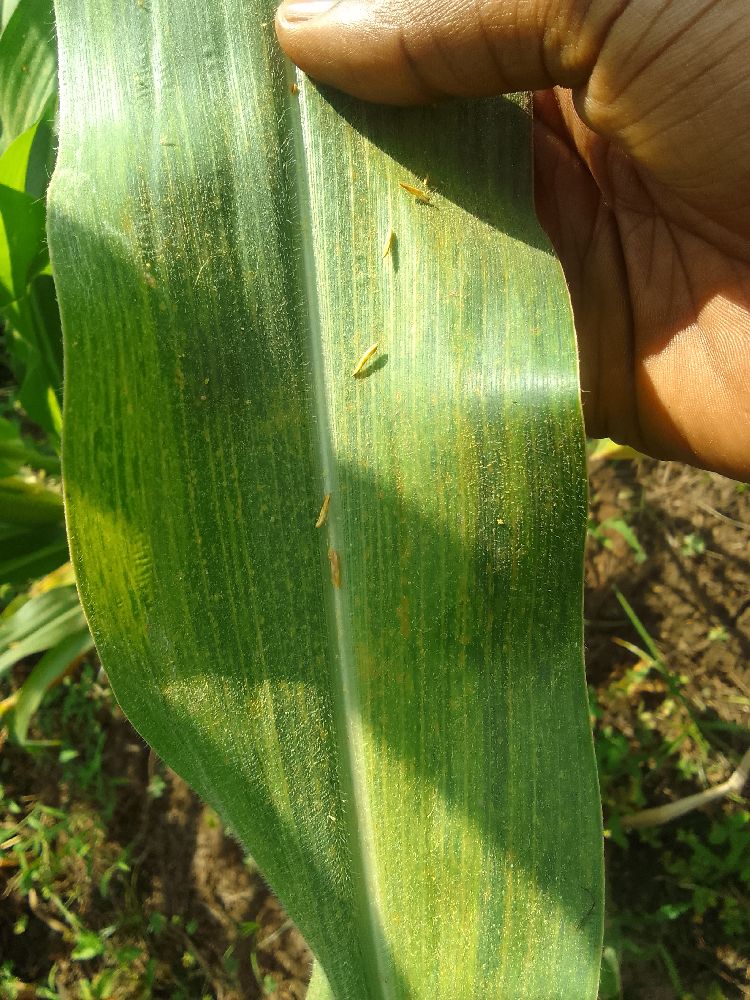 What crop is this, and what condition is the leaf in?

maize, maize lethal necrosis
